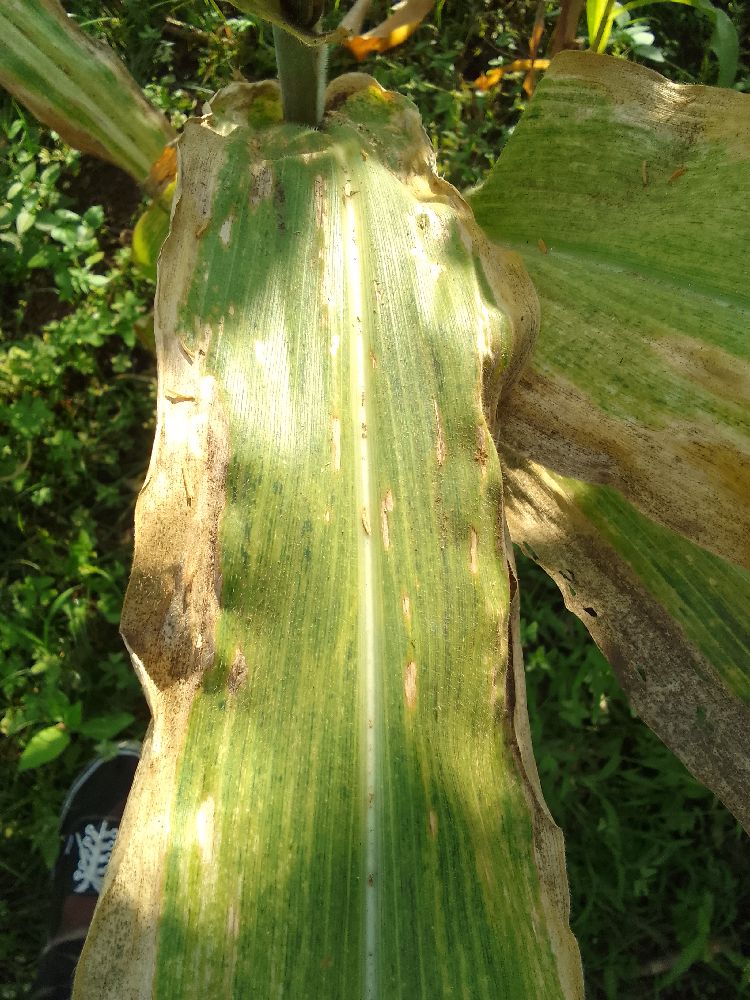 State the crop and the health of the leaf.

maize, maize lethal necrosis
